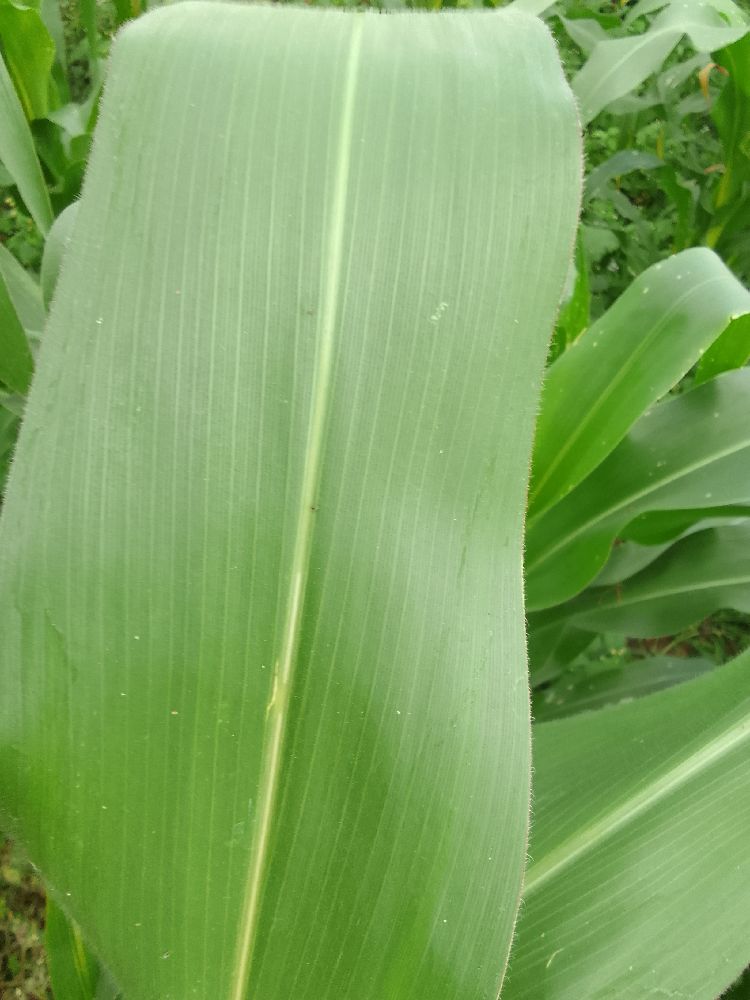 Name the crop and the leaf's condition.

maize, healthy
